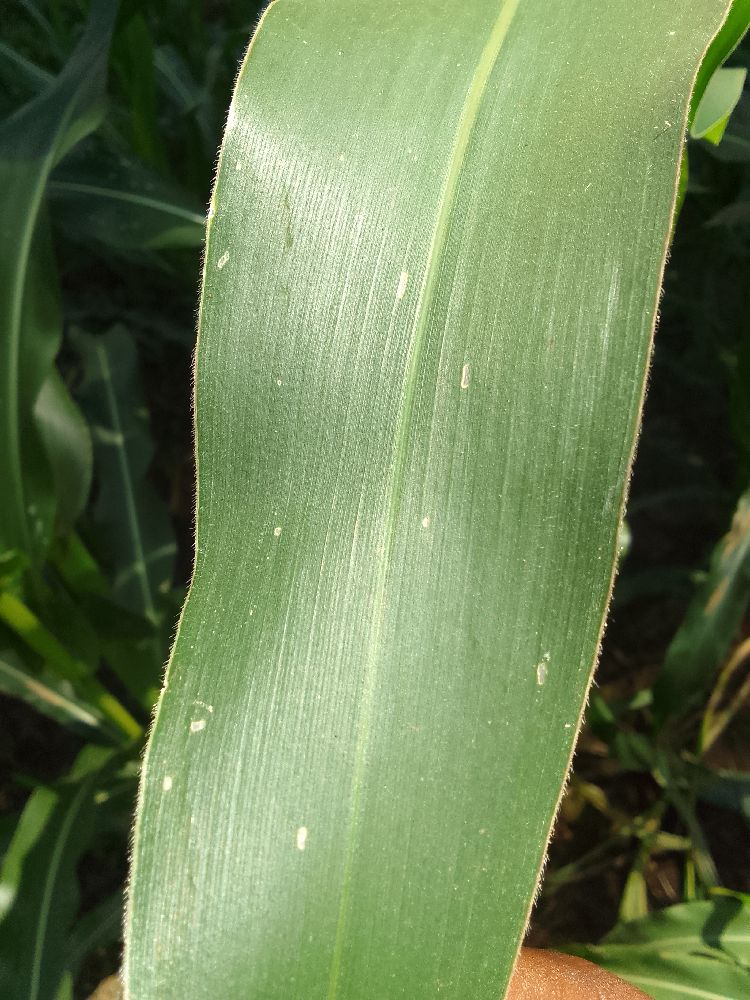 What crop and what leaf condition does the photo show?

maize, healthy
